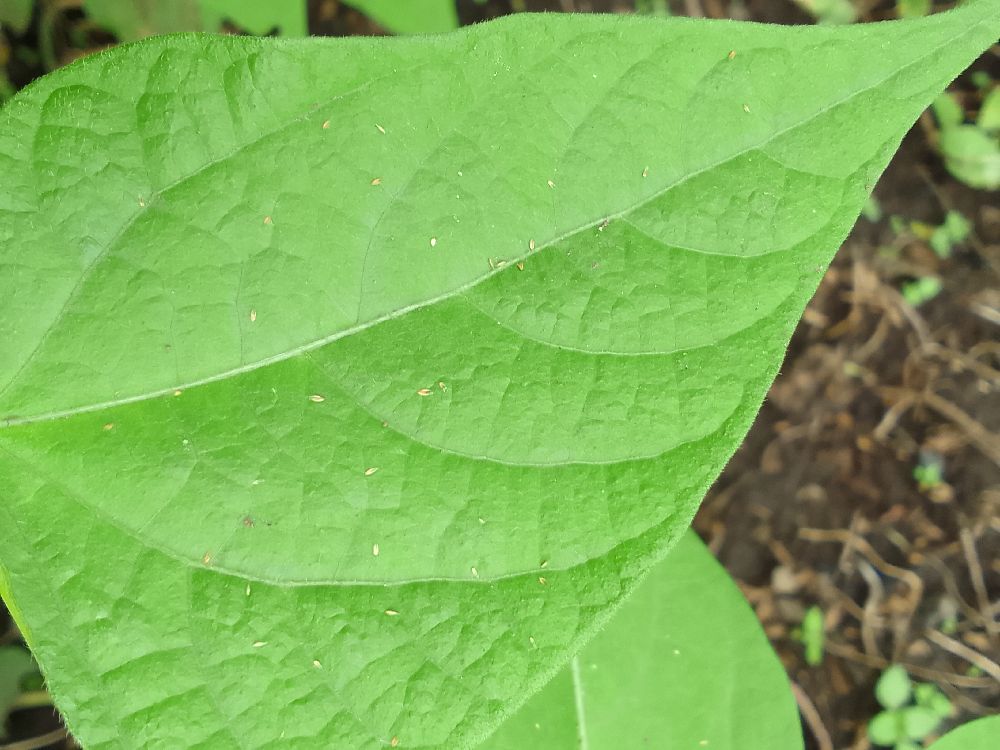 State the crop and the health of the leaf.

common bean, healthy
